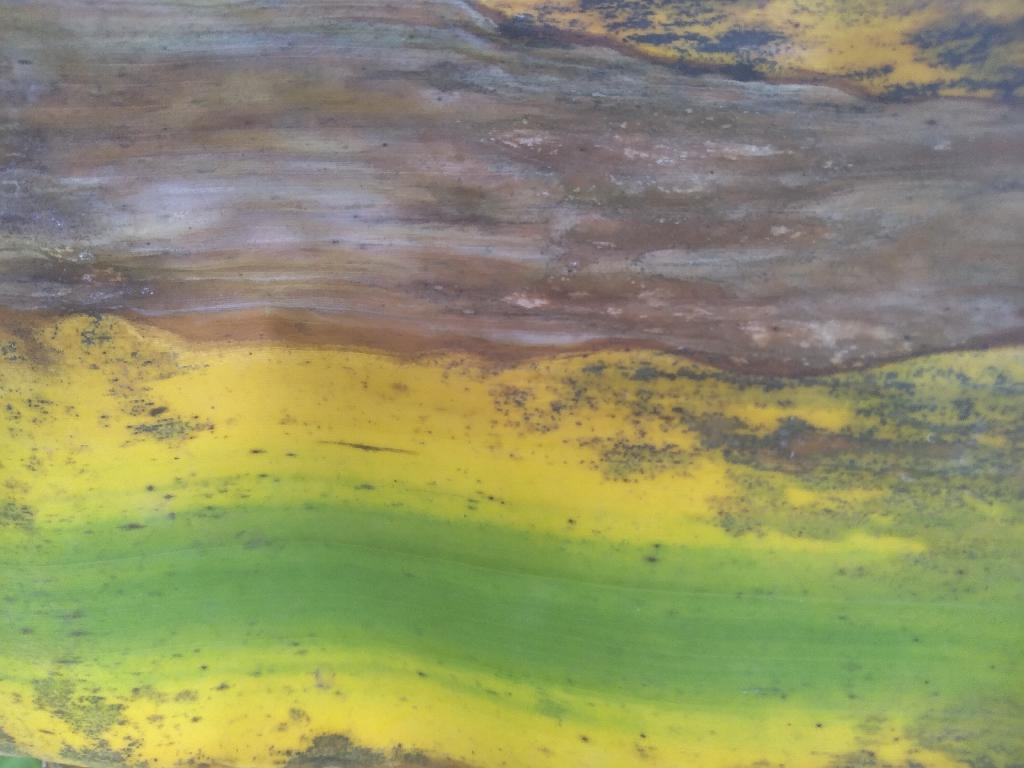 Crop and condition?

banana, black sigatoka
